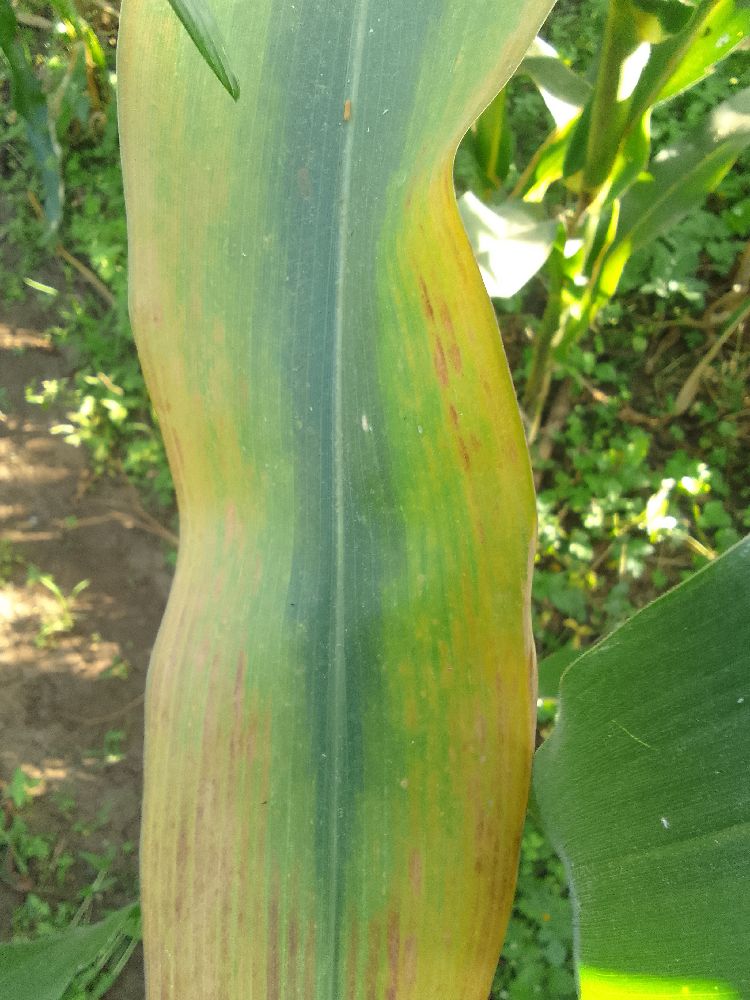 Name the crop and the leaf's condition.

maize, maize lethal necrosis
